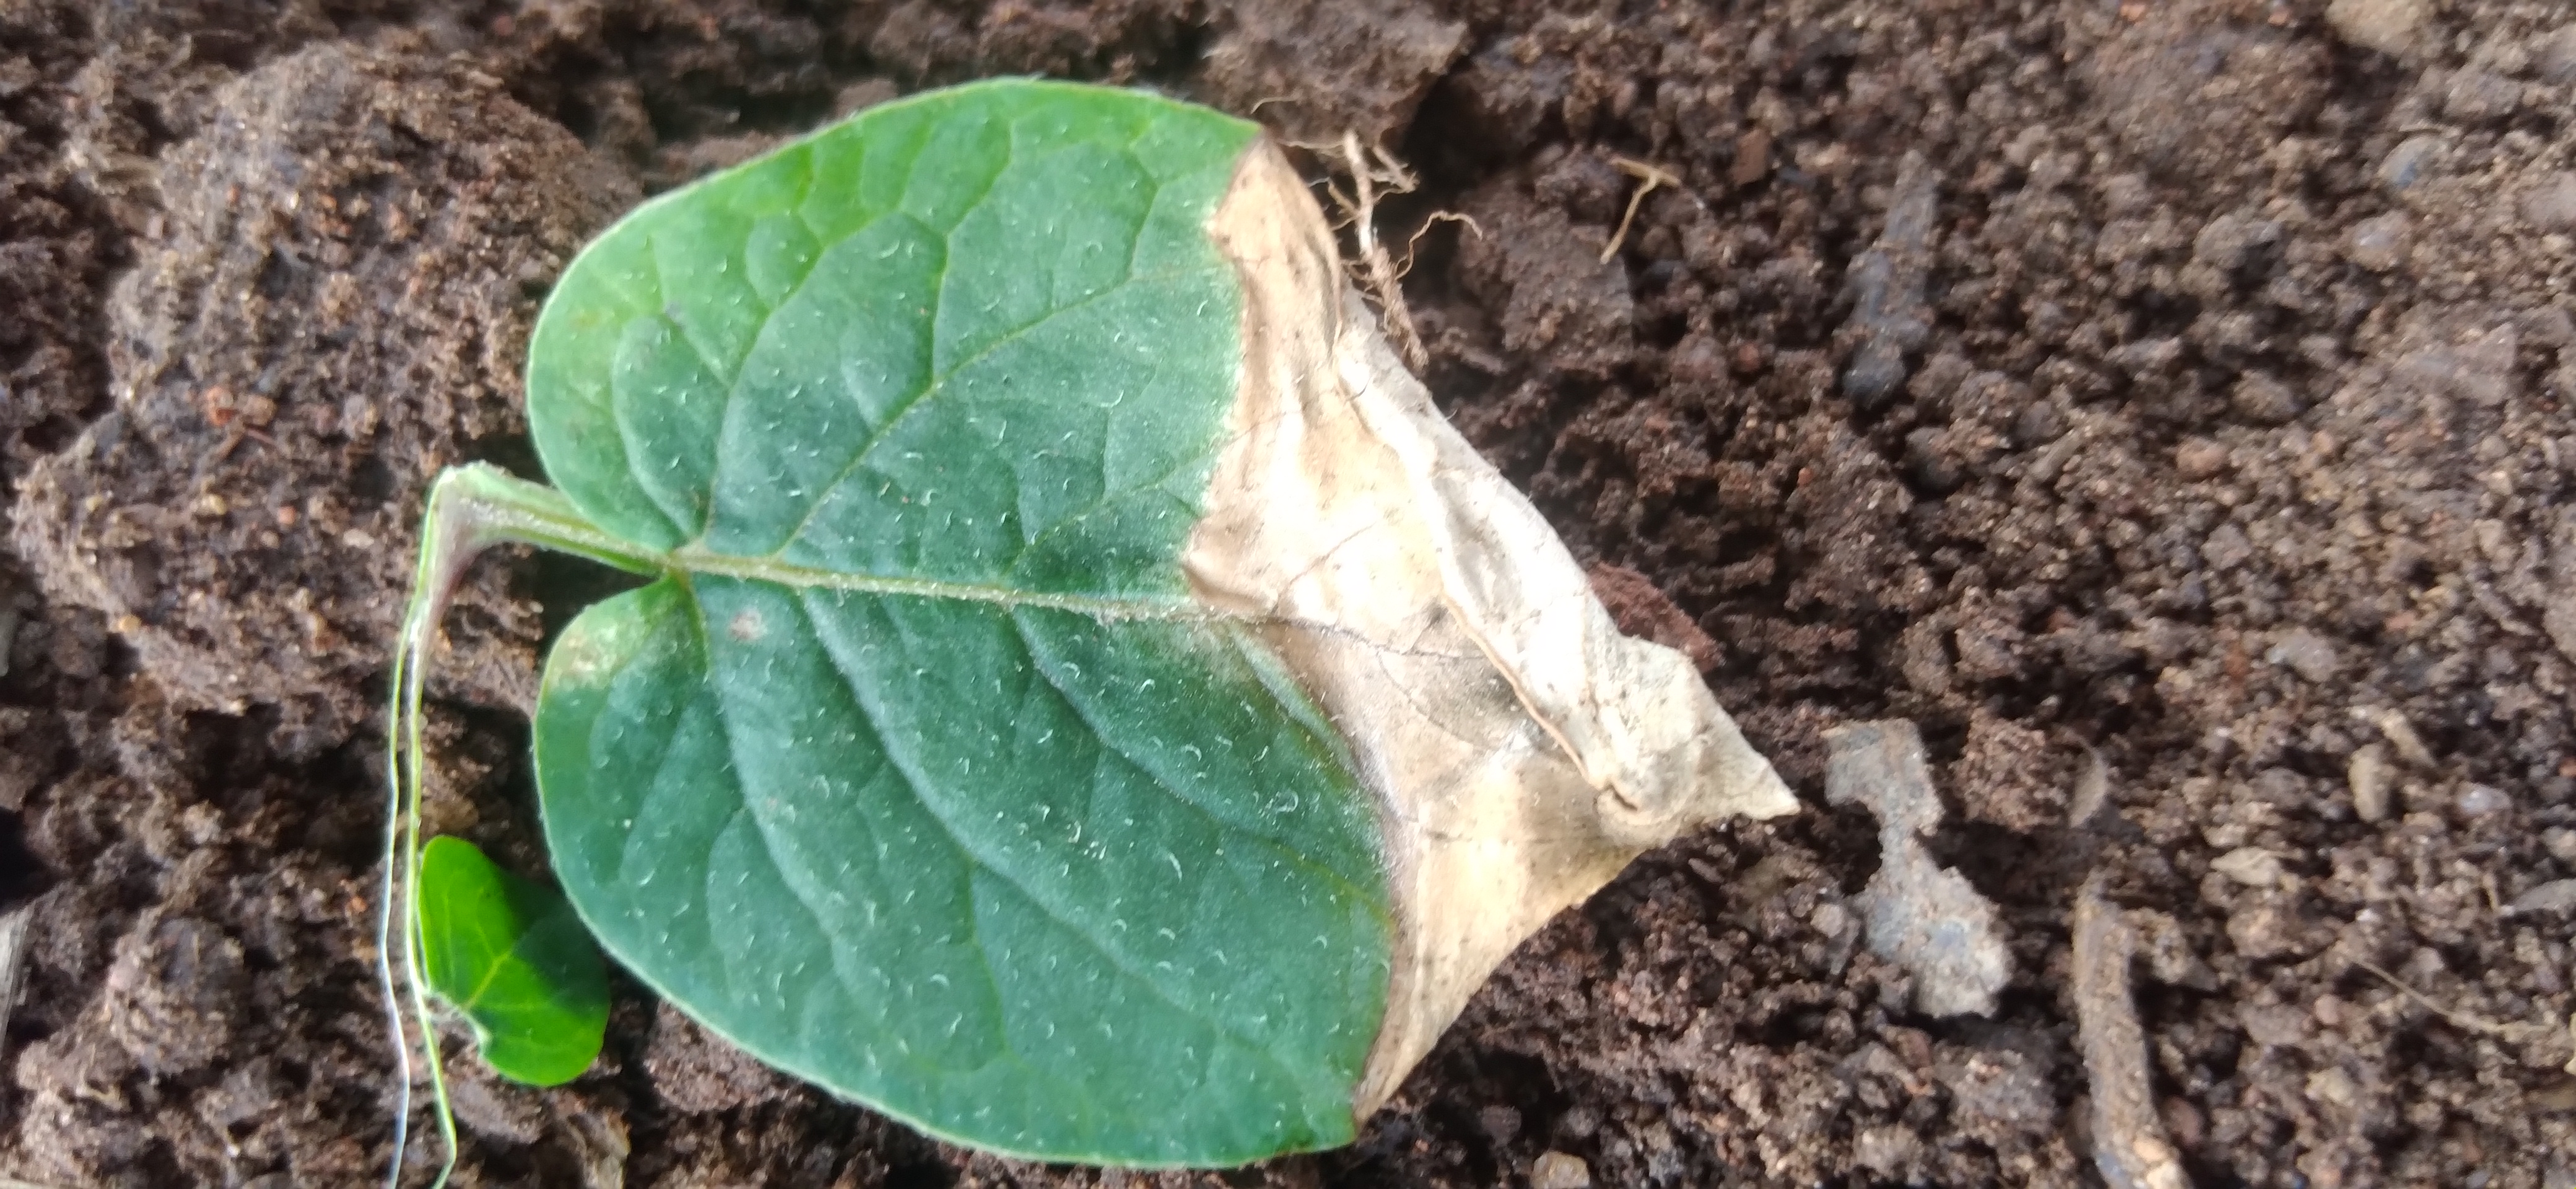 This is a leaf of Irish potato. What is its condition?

early blight
